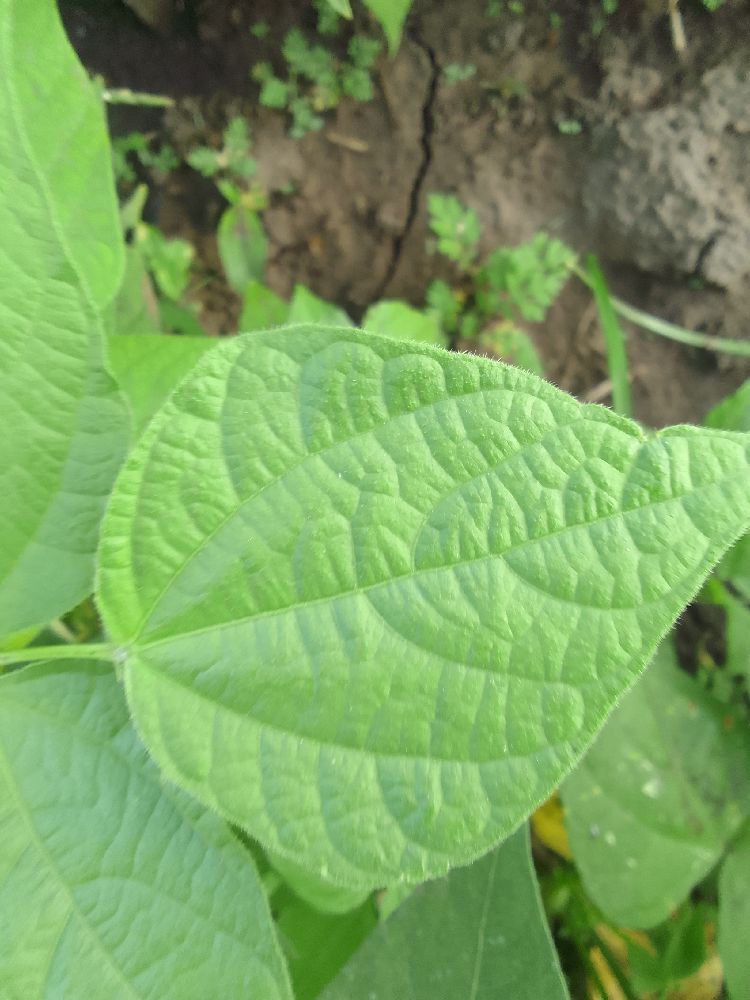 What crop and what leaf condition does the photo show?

common bean, healthy
